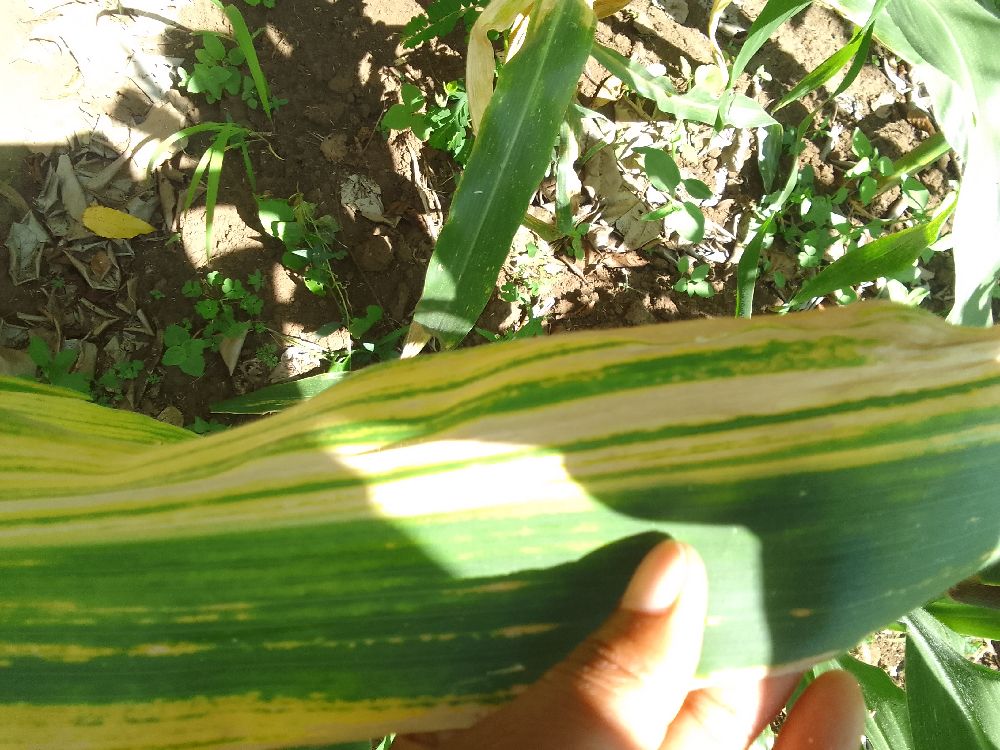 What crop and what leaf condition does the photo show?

maize, maize lethal necrosis
